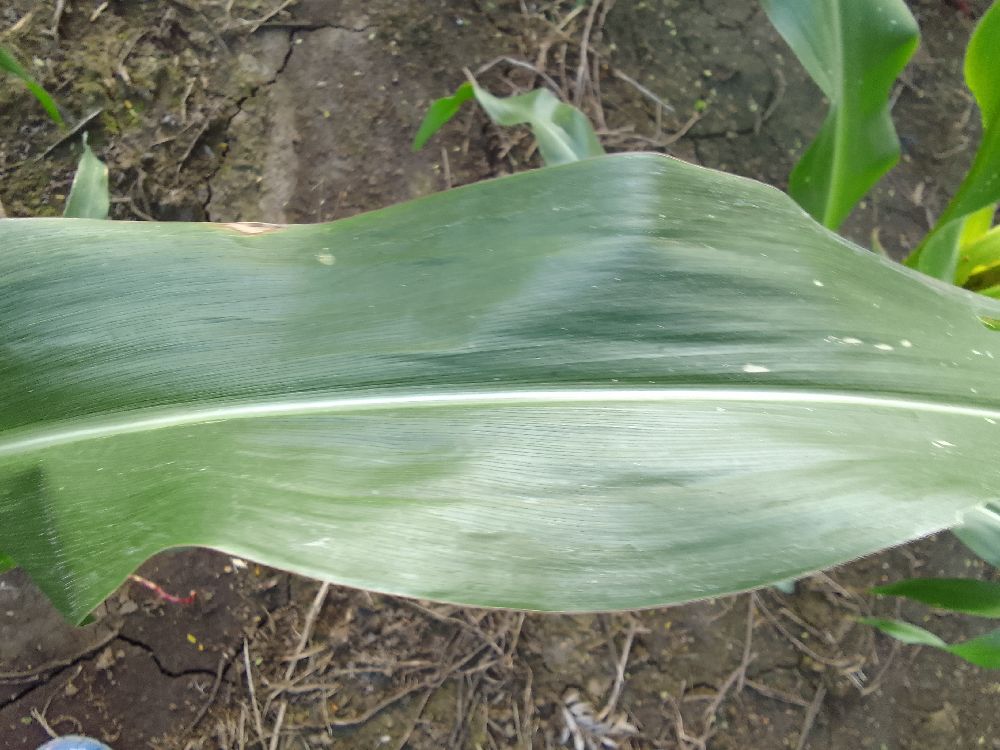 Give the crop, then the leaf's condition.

maize, healthy
